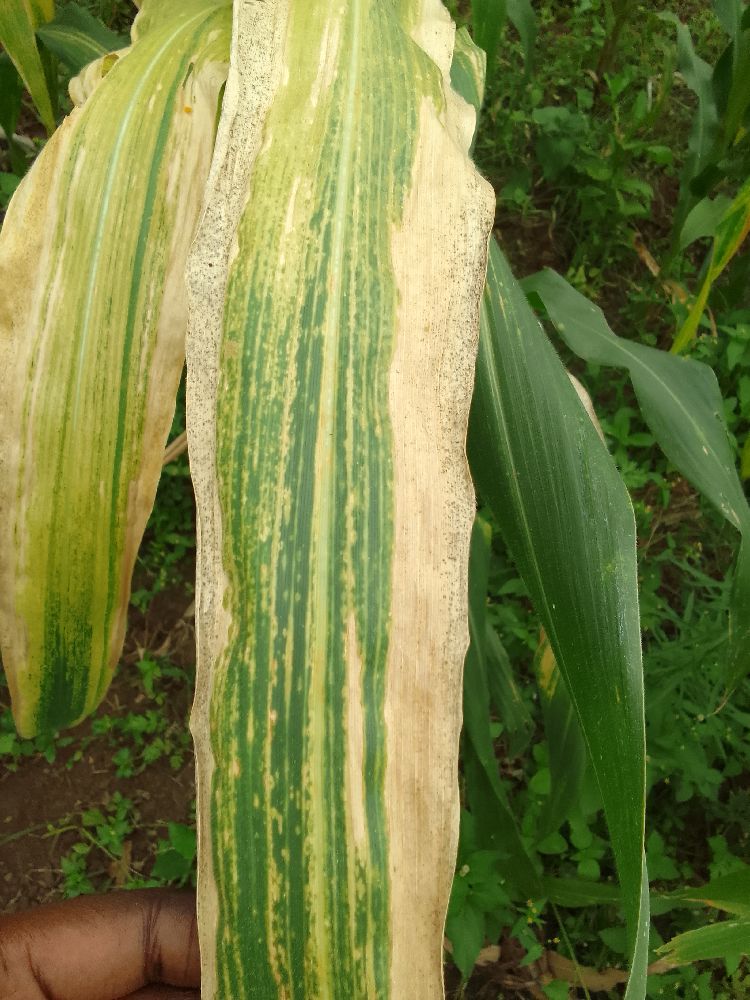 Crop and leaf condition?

maize, maize lethal necrosis
